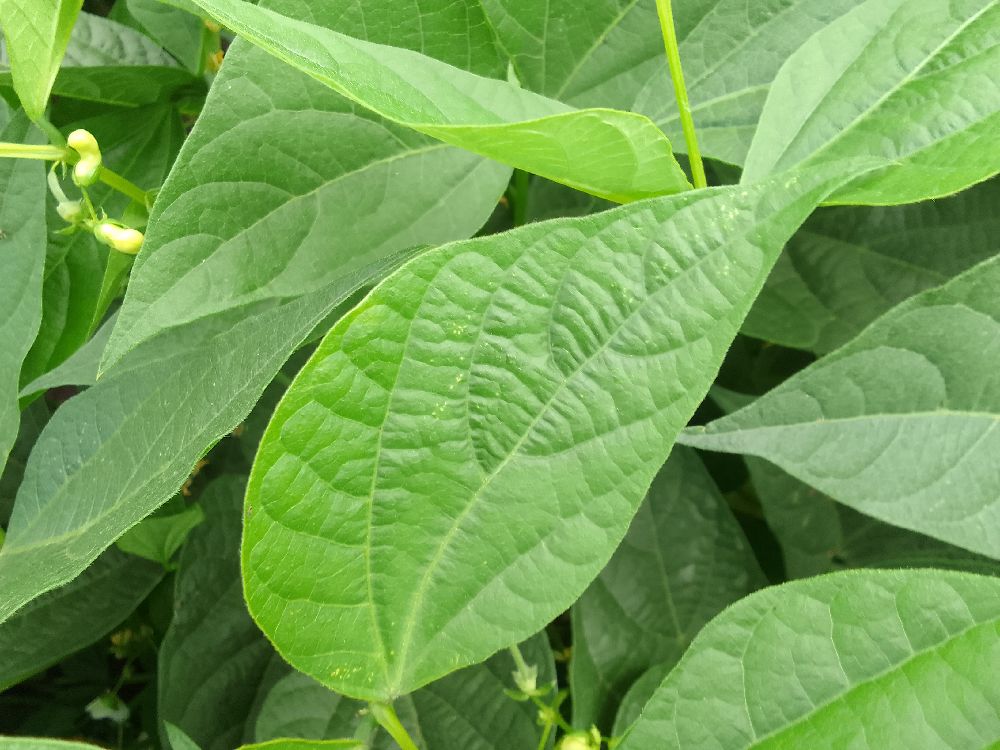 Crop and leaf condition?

common bean, healthy
